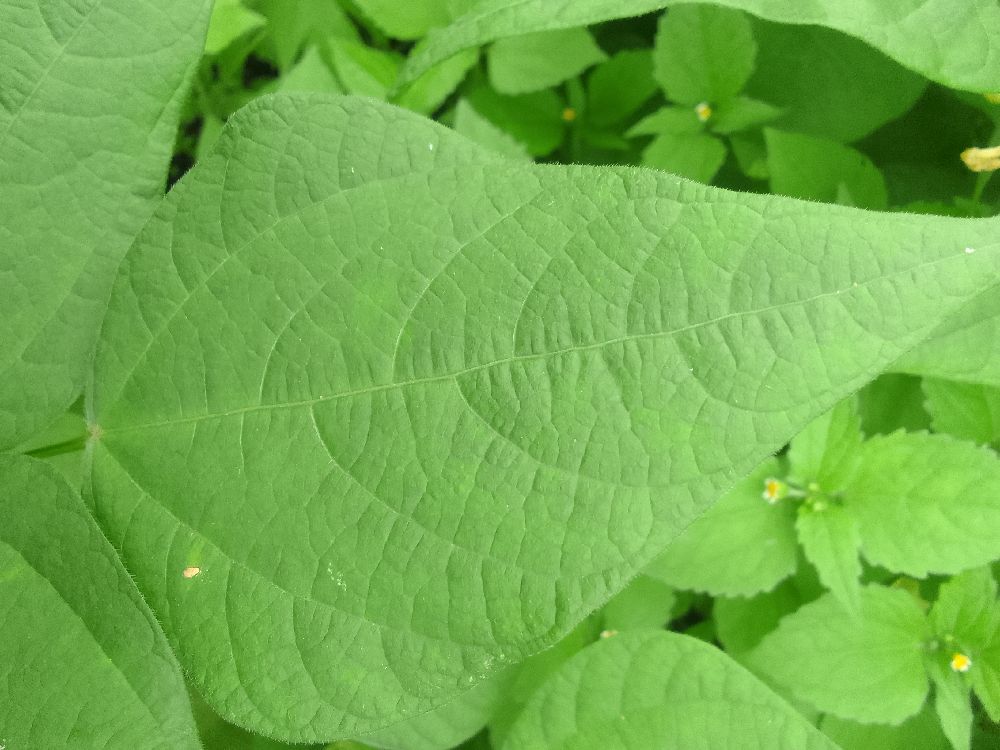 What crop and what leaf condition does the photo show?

common bean, healthy
